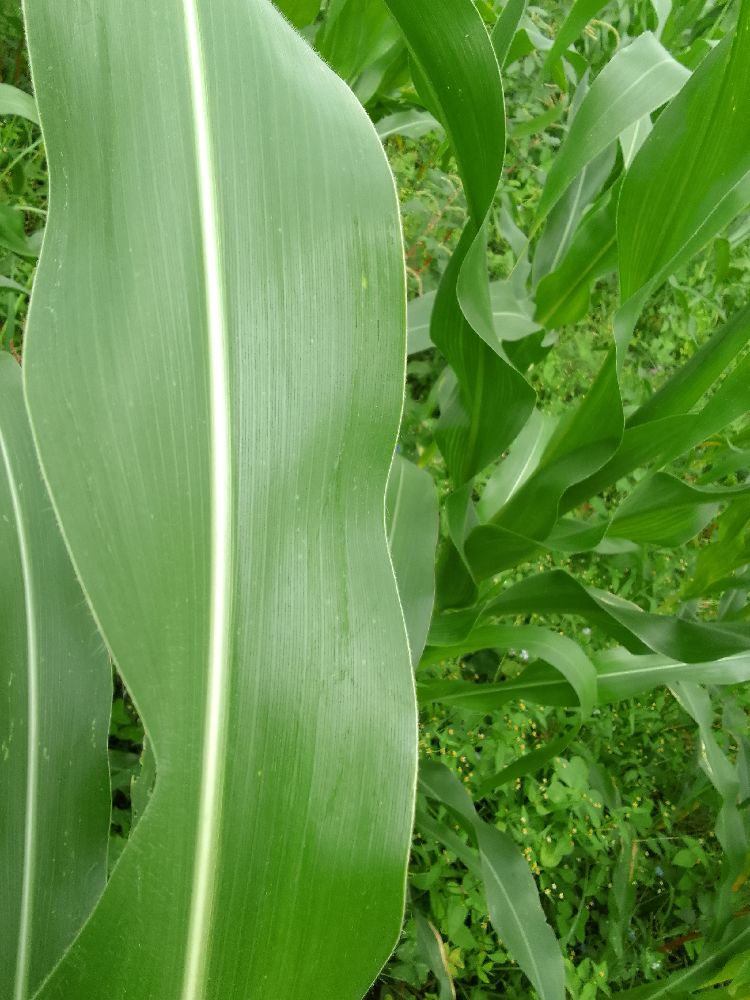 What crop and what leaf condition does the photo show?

maize, healthy
